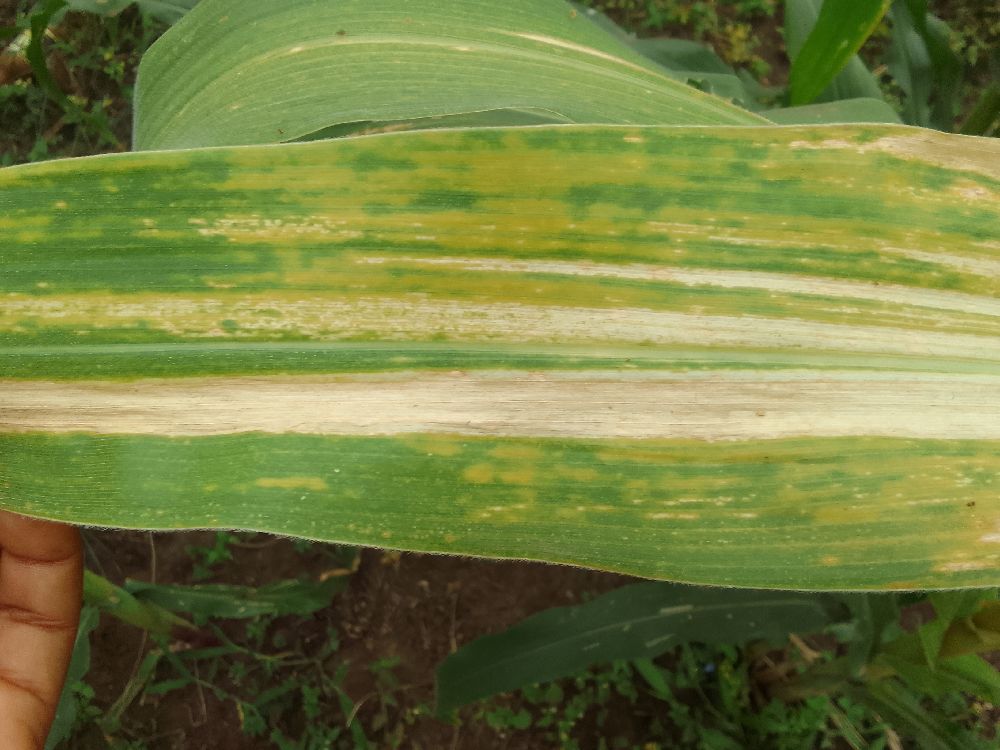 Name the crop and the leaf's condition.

maize, maize lethal necrosis
